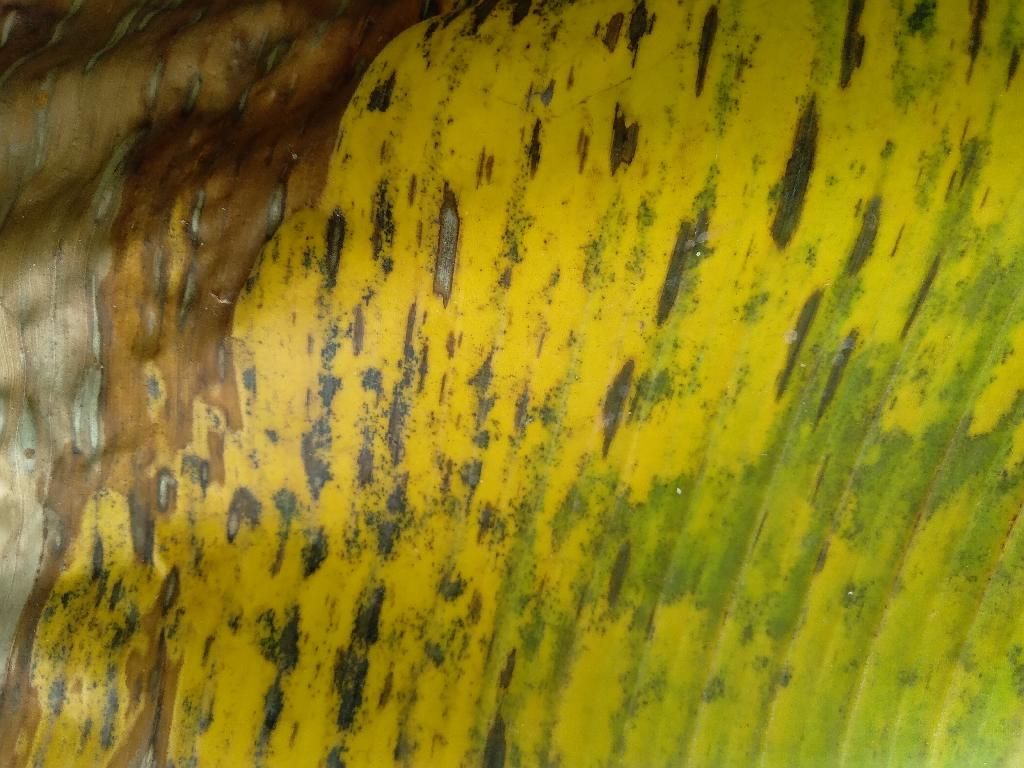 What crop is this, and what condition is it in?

banana, black sigatoka
